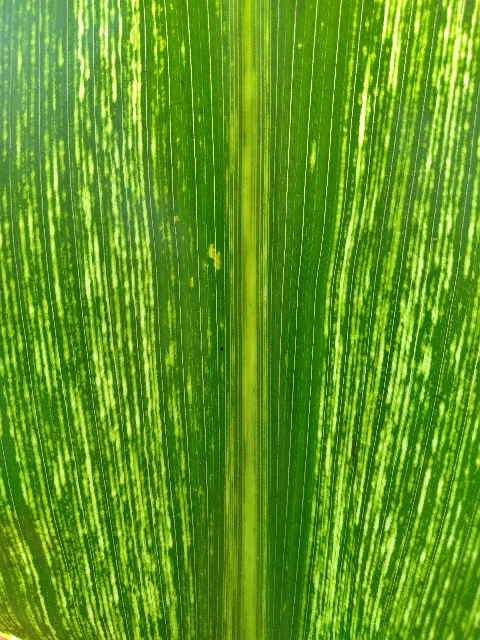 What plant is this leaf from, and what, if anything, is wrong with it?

maize, maize streak virus
